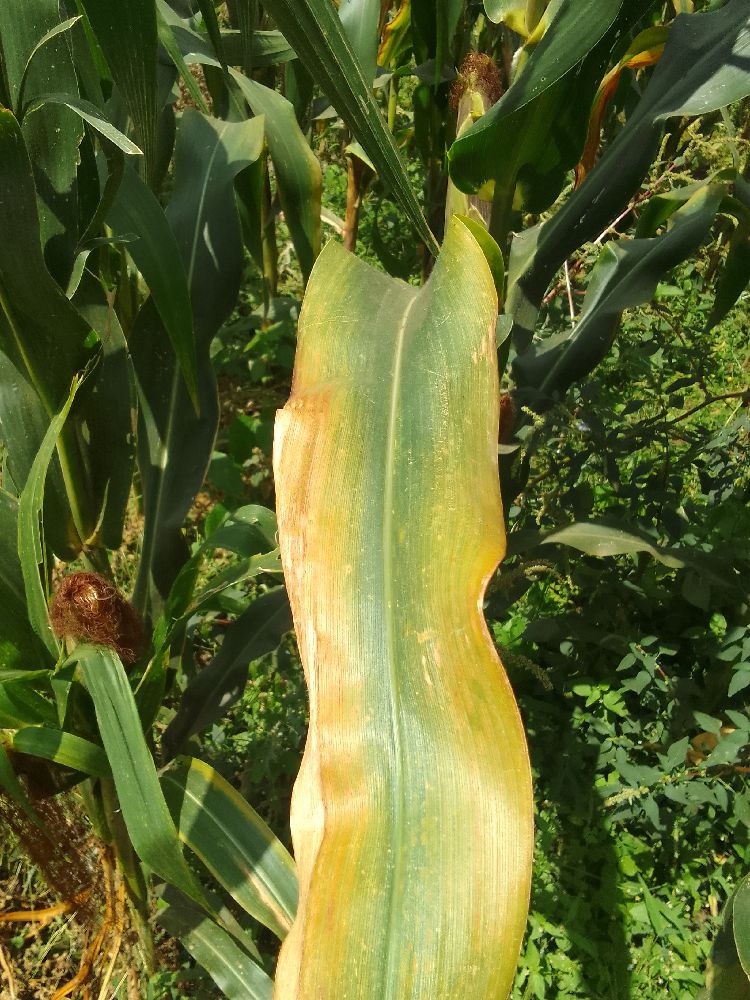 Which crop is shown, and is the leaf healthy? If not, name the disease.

maize, healthy
